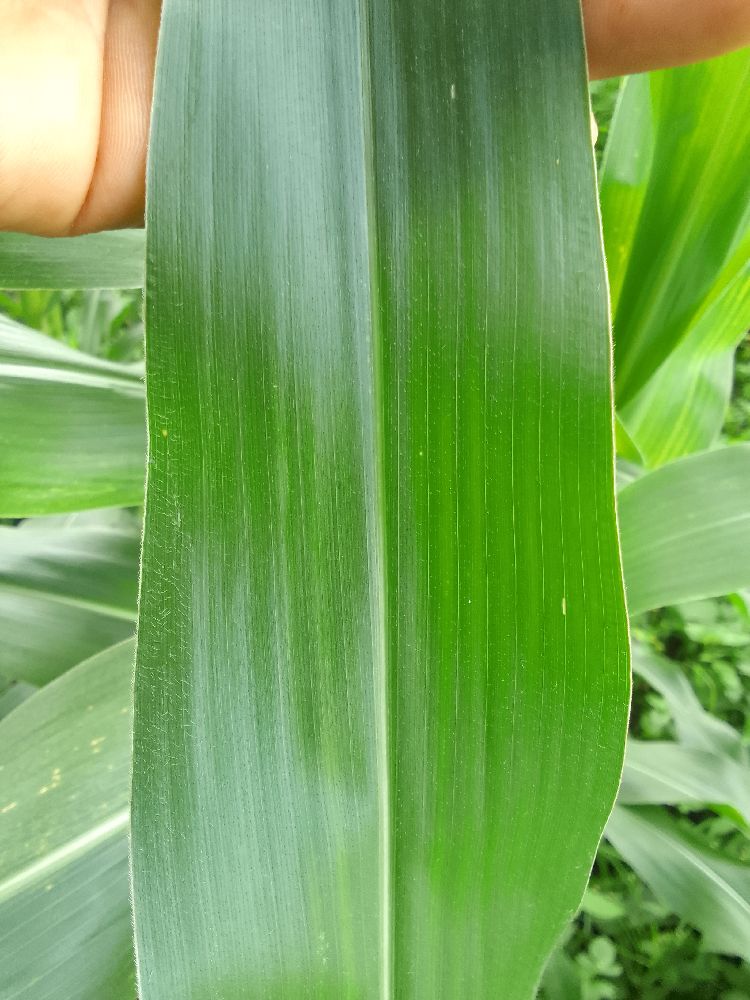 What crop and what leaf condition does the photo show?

maize, healthy
